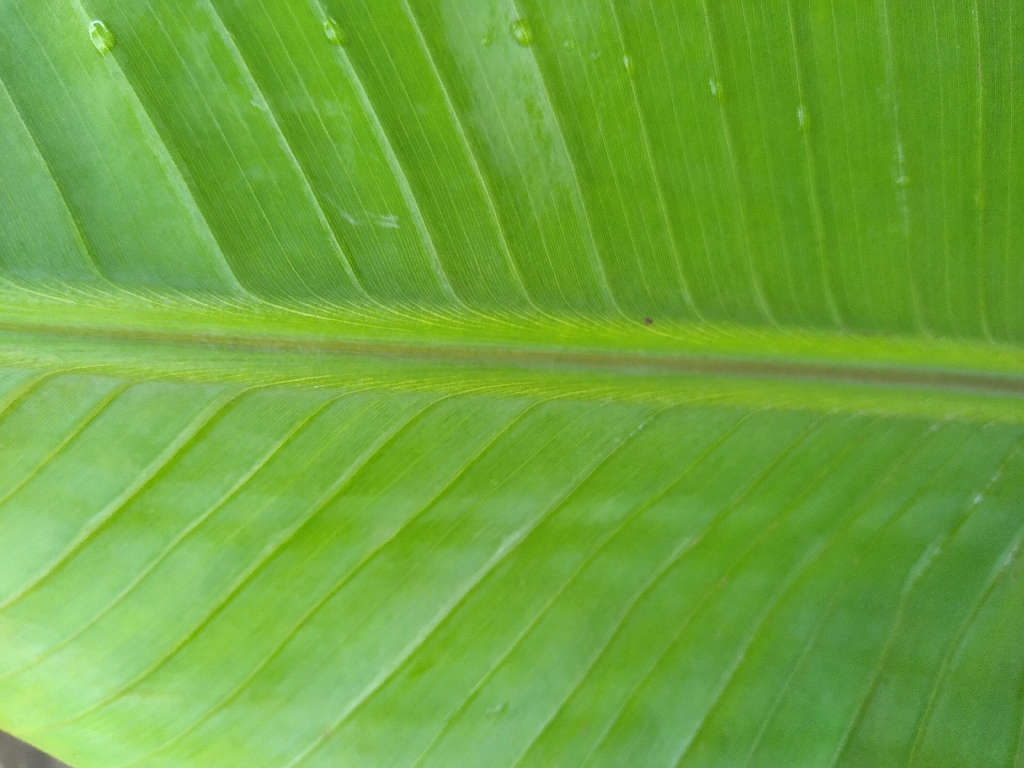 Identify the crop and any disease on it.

banana, healthy
